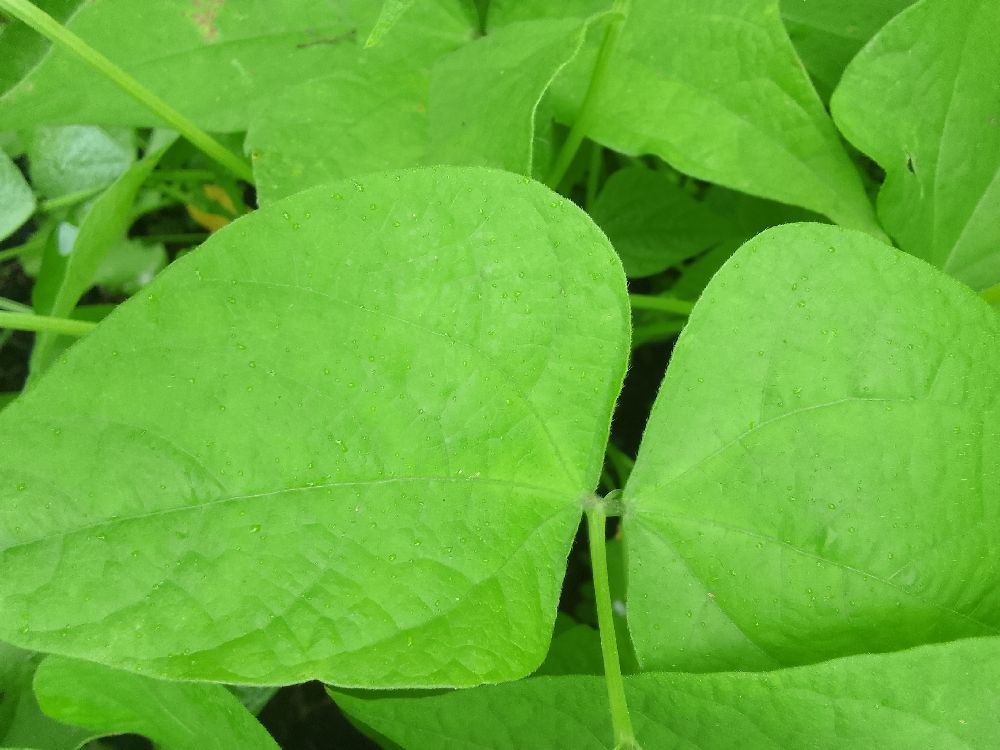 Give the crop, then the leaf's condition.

common bean, healthy
